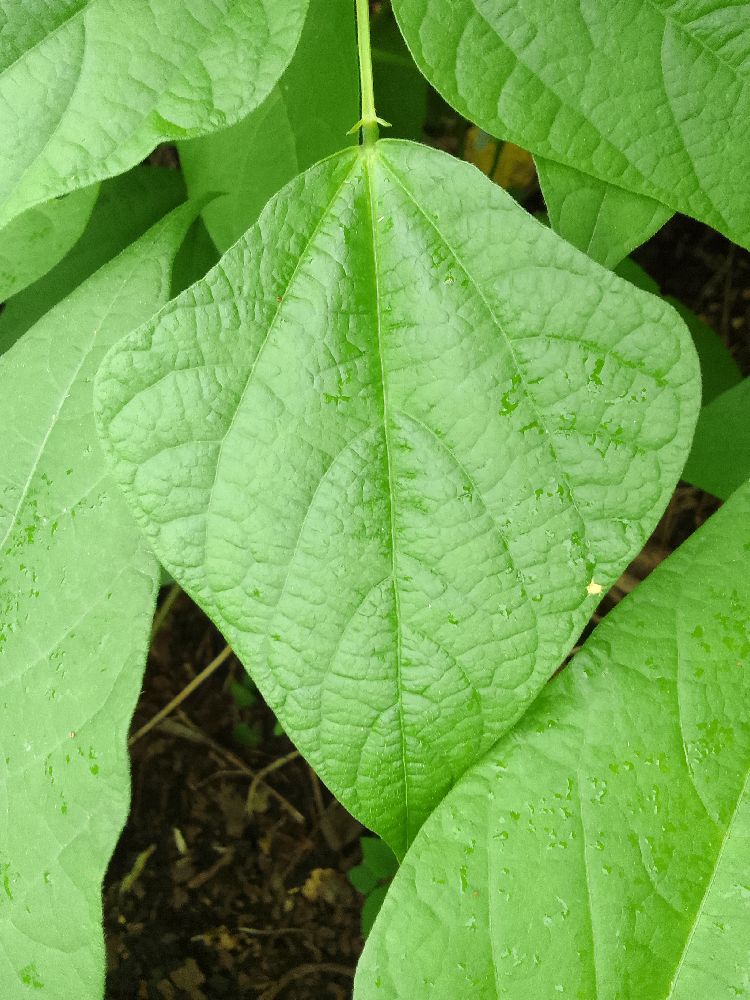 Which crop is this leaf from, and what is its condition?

common bean, healthy
